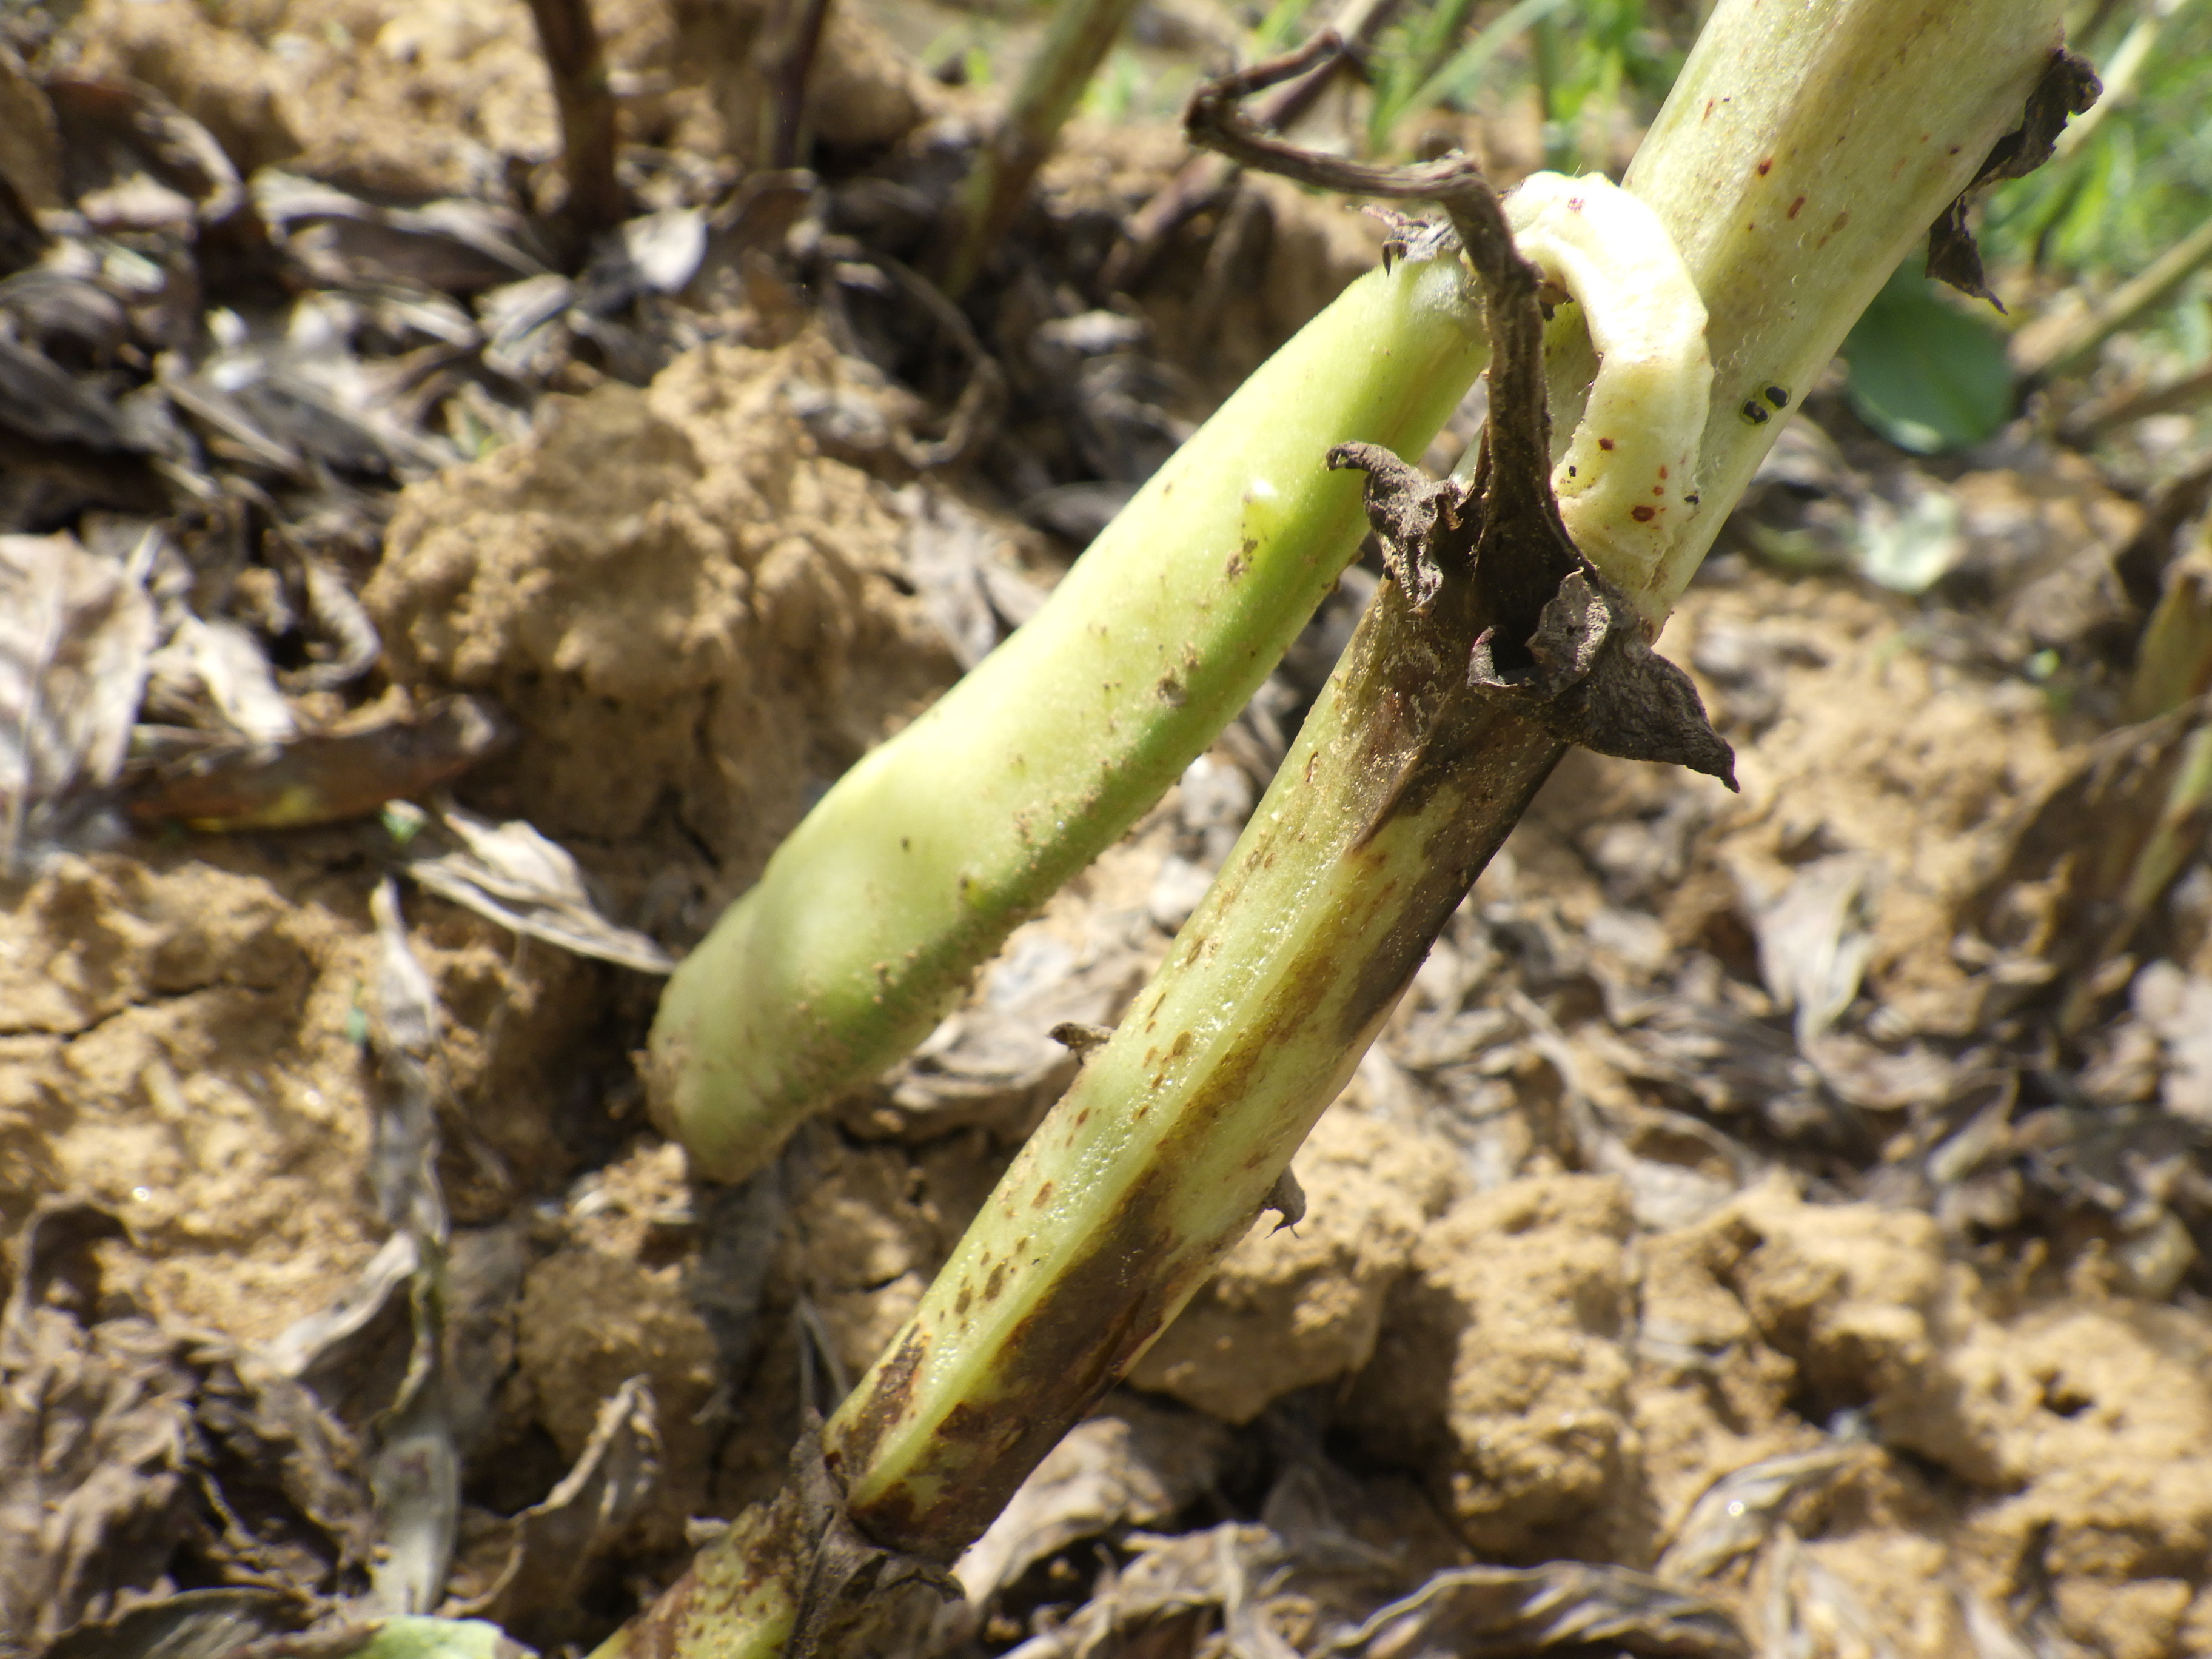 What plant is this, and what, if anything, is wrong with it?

faba bean, chocolate spot, oedema, rust
